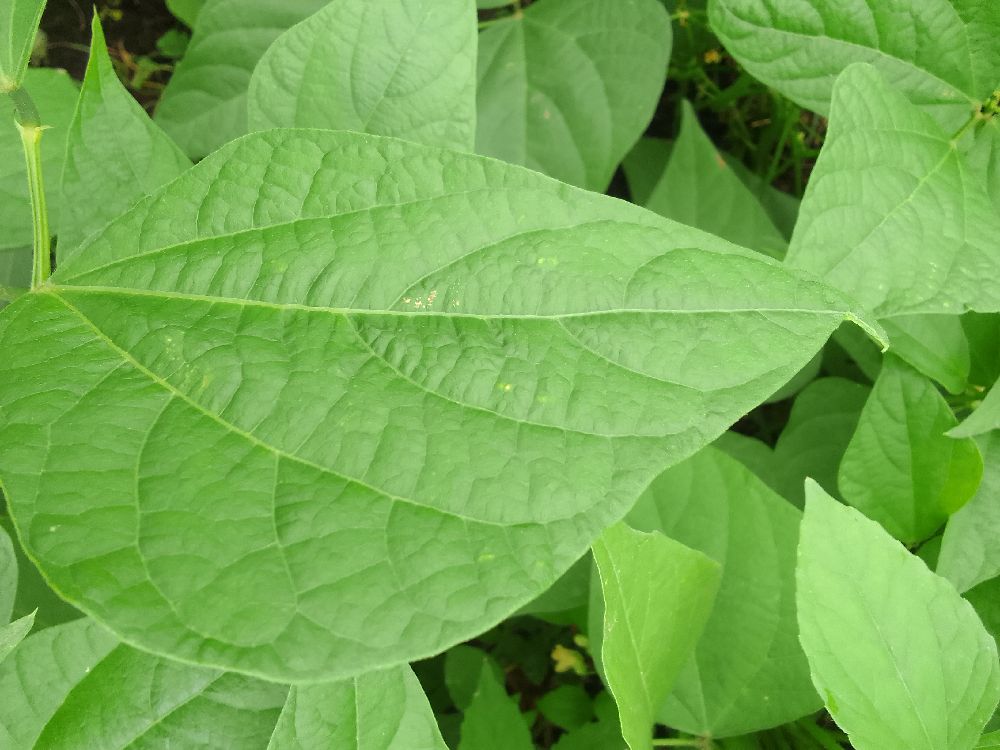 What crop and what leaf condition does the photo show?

common bean, healthy
